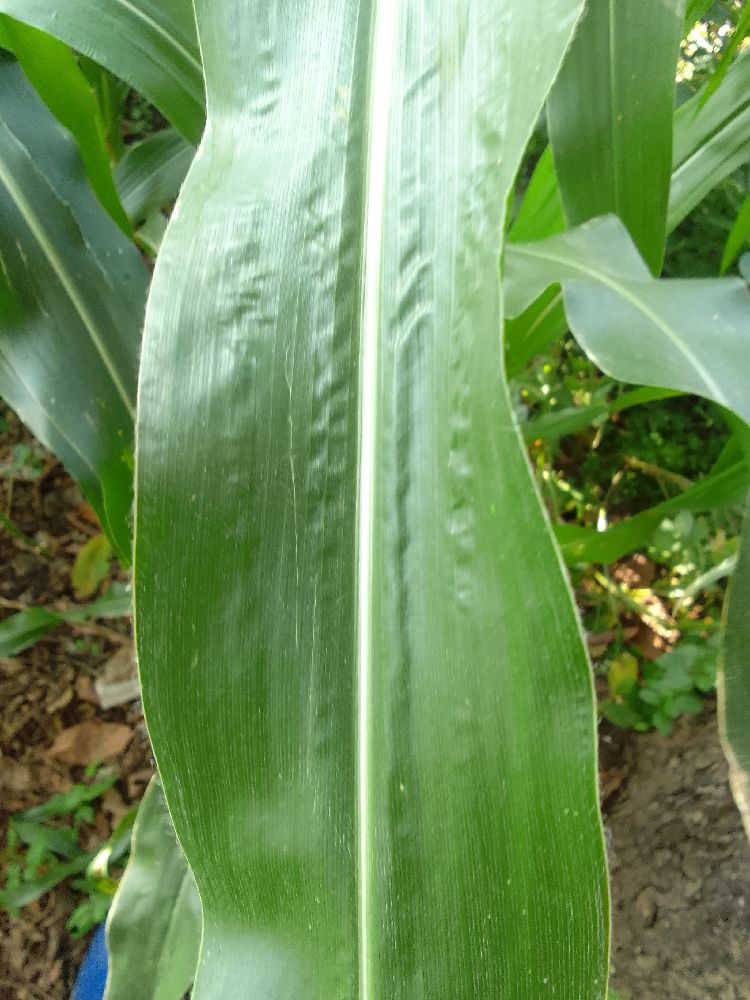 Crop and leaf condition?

maize, healthy
